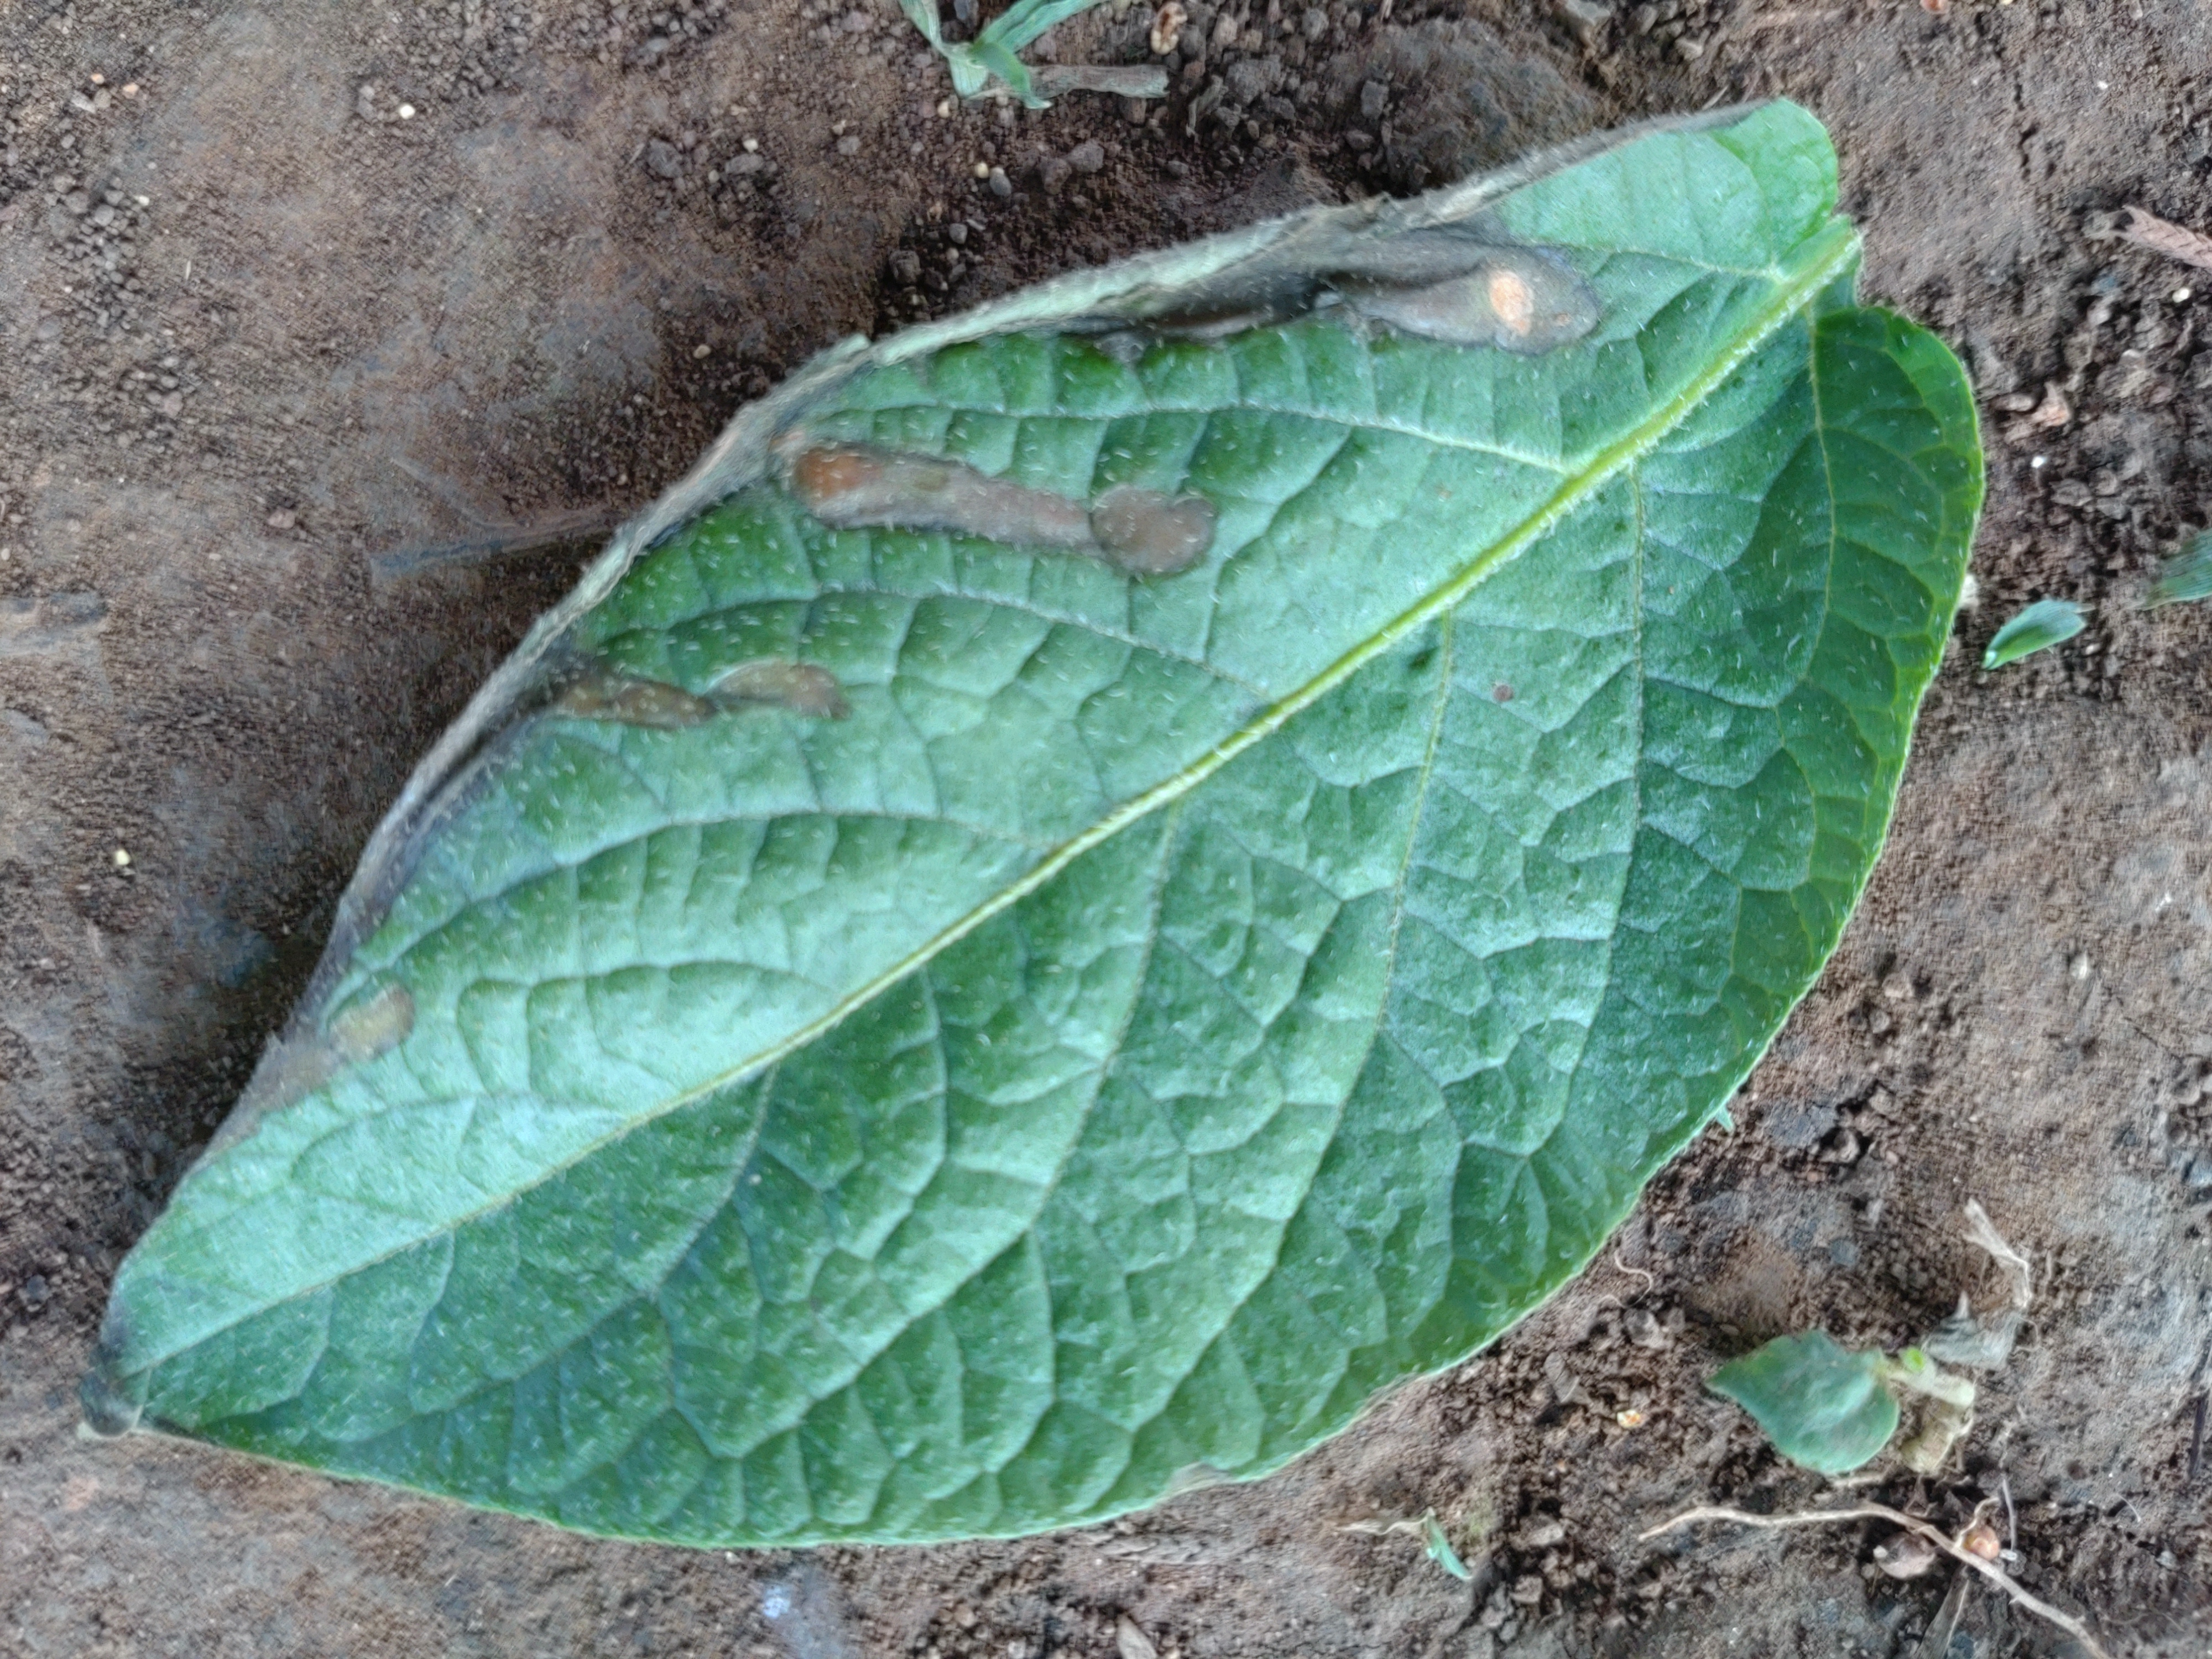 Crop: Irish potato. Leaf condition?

early blight
